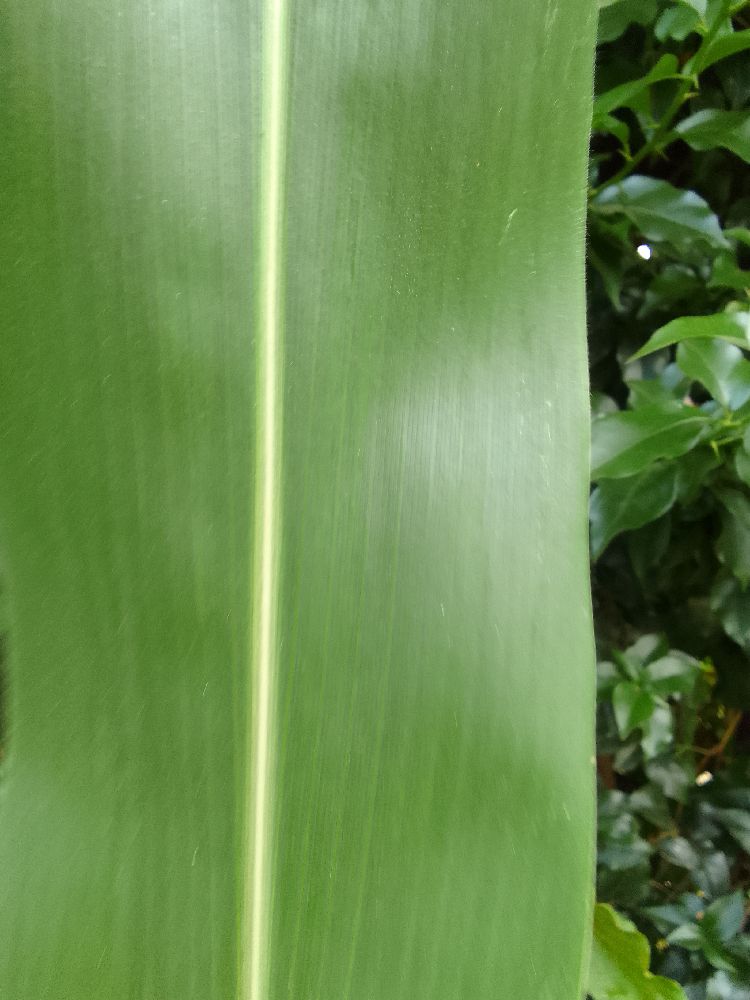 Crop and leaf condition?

maize, healthy
